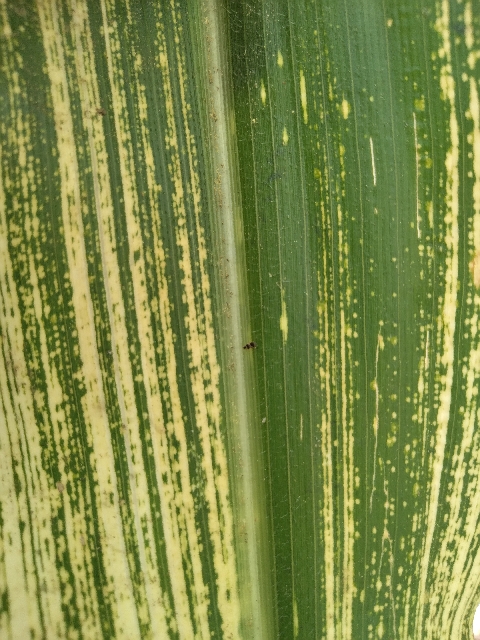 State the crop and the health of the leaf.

maize, maize streak virus
